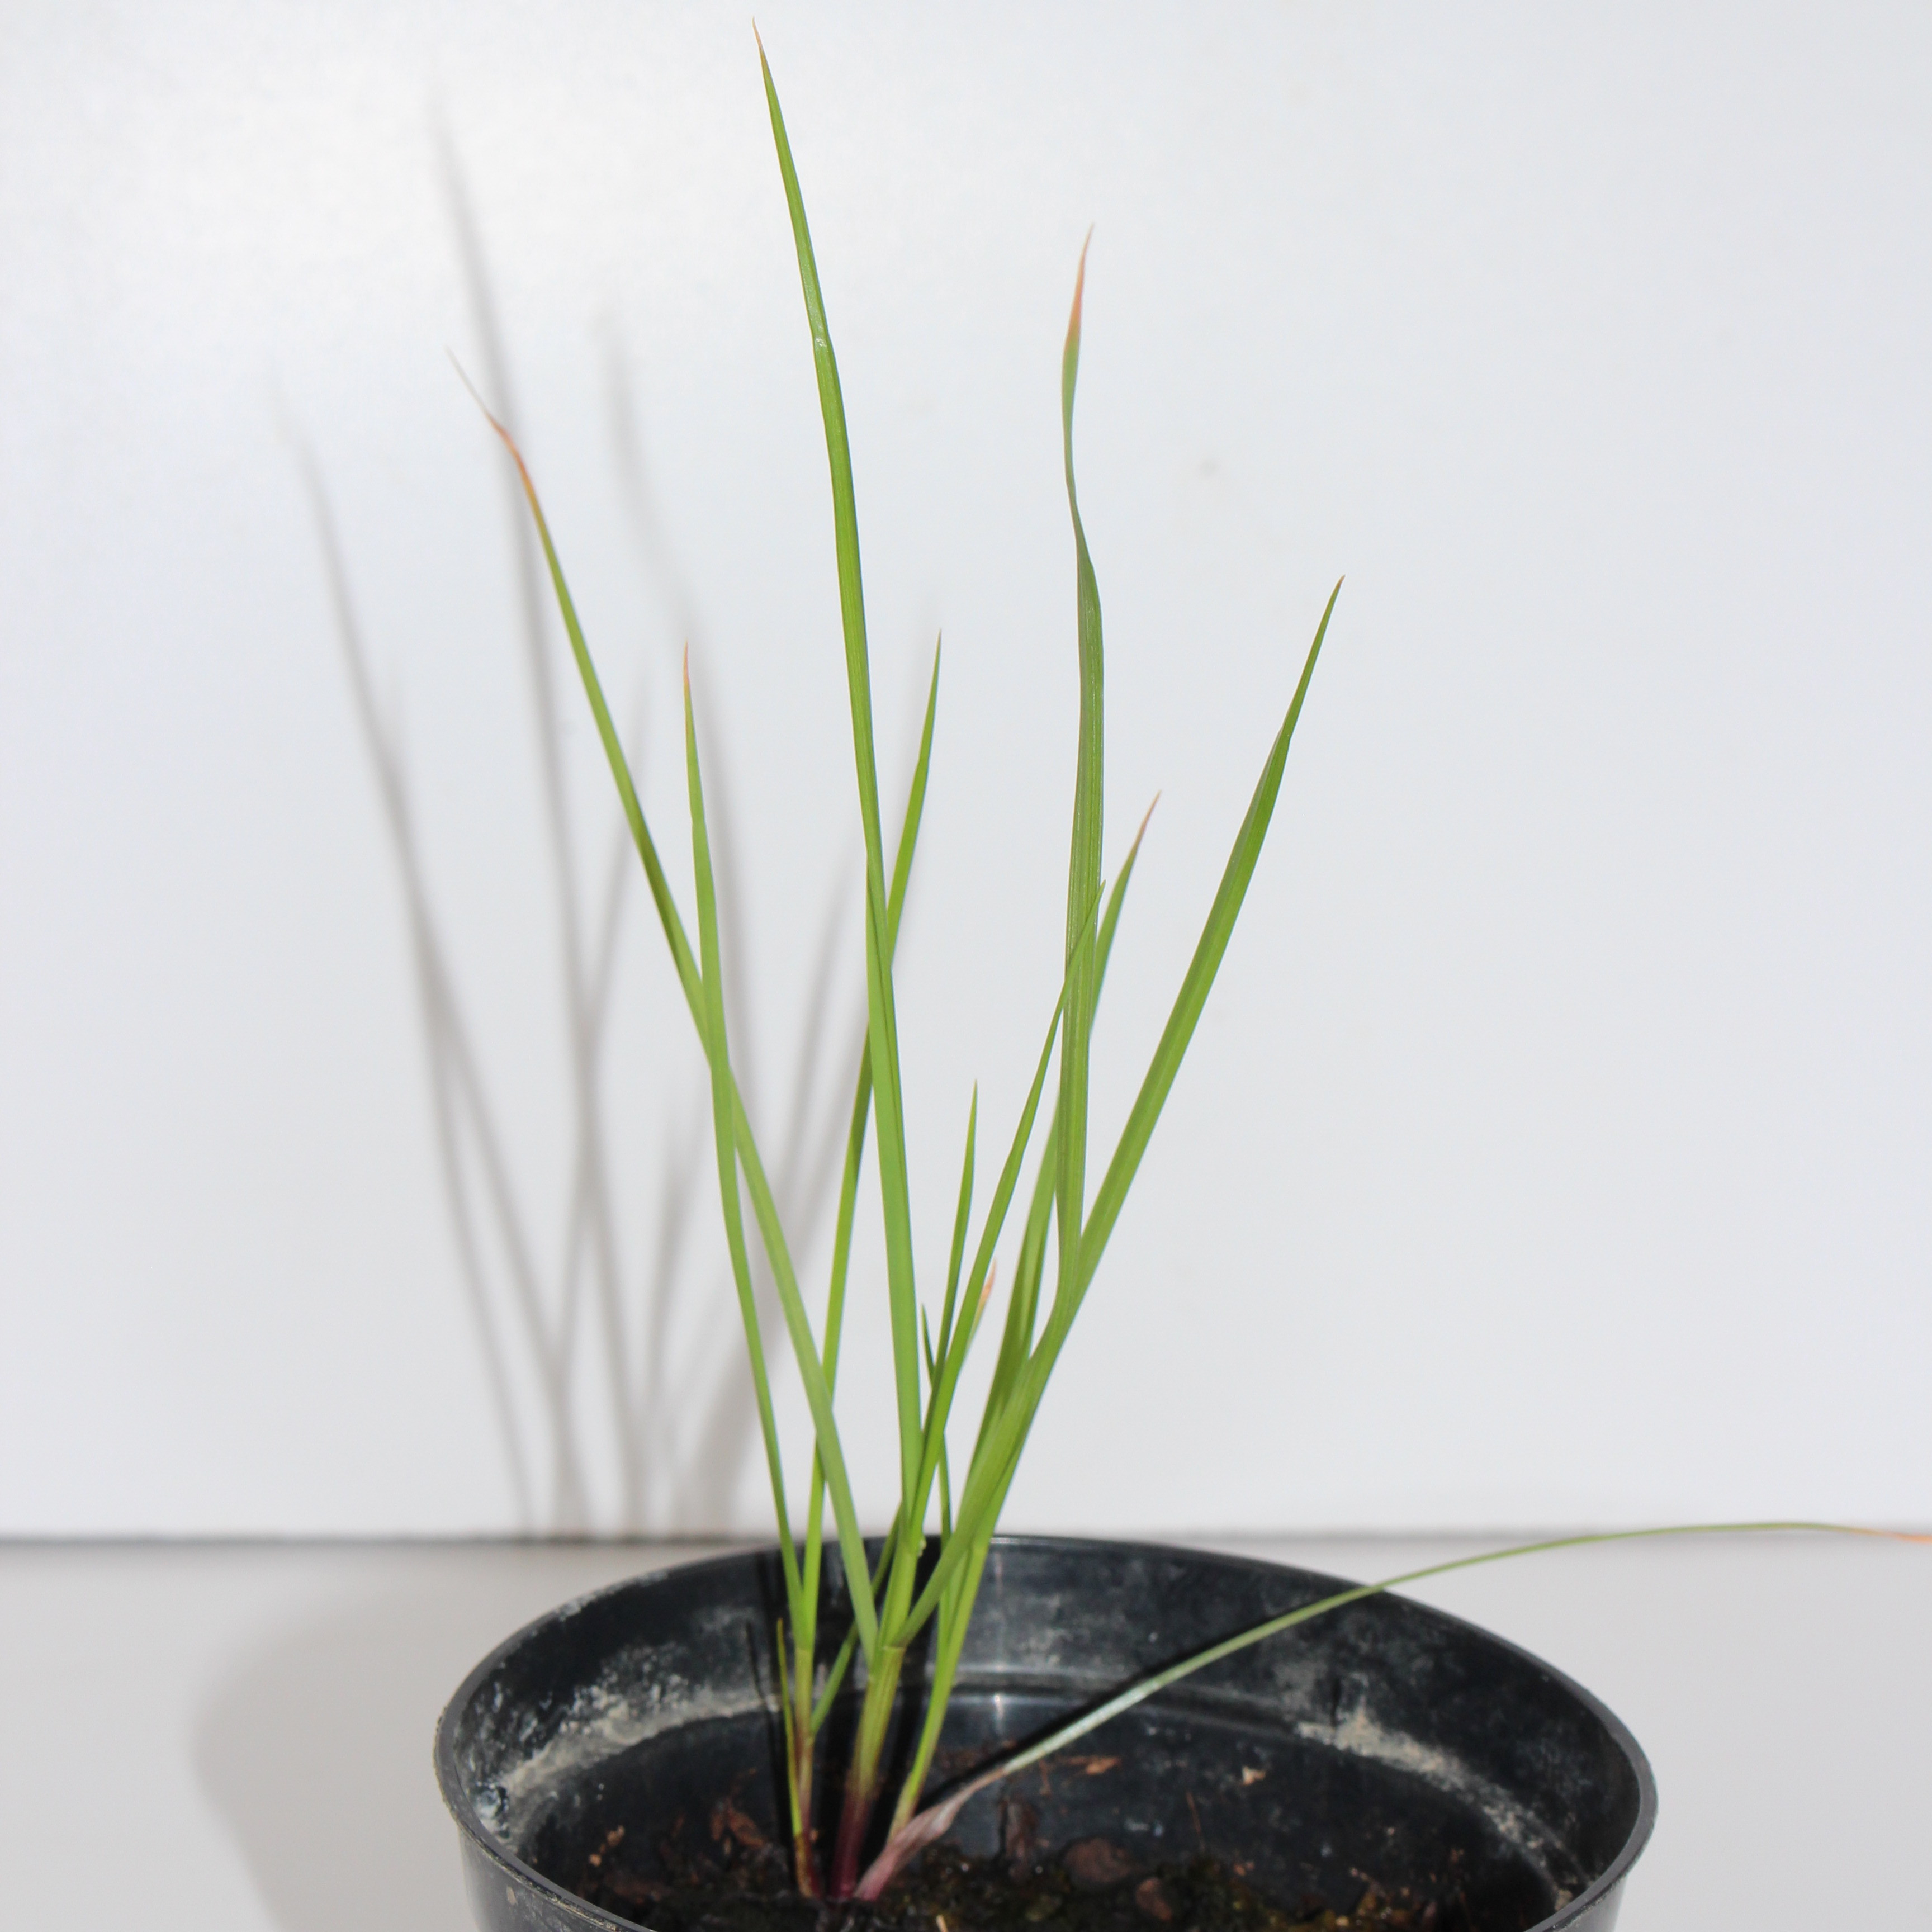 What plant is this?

Lolium multiflorum
